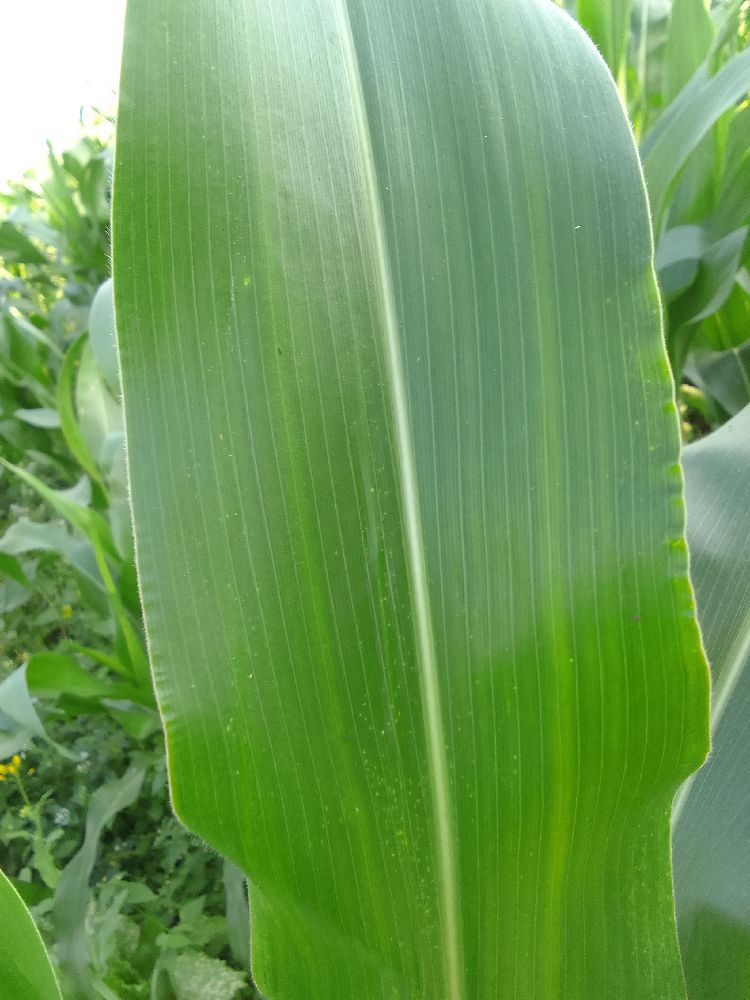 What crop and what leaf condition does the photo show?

maize, healthy
